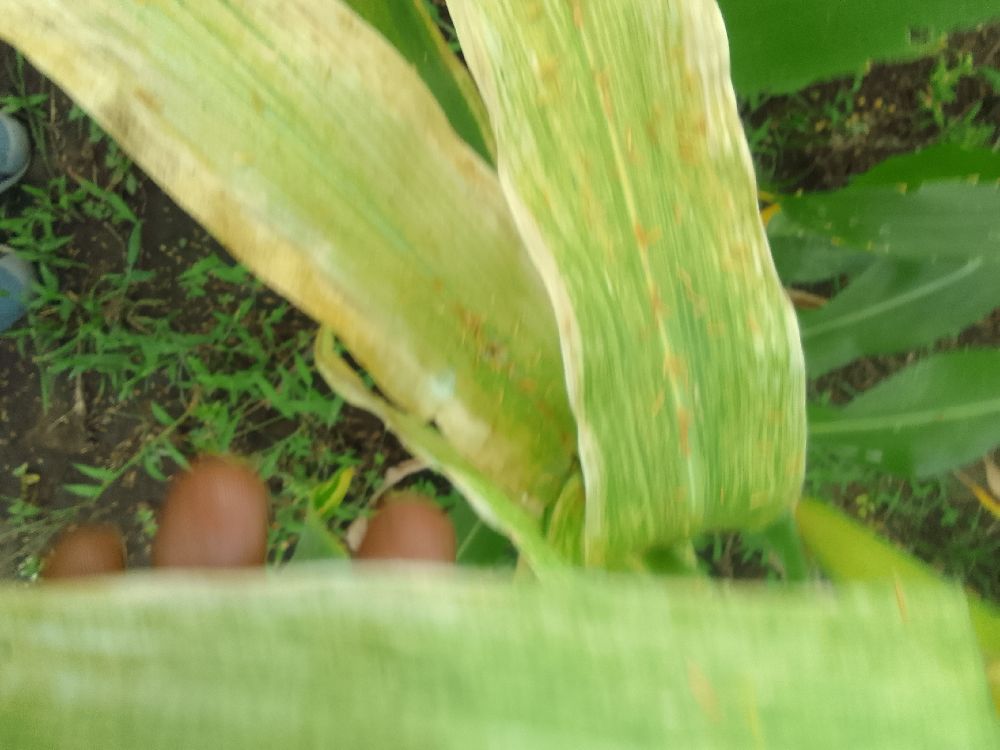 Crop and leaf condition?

maize, maize lethal necrosis
